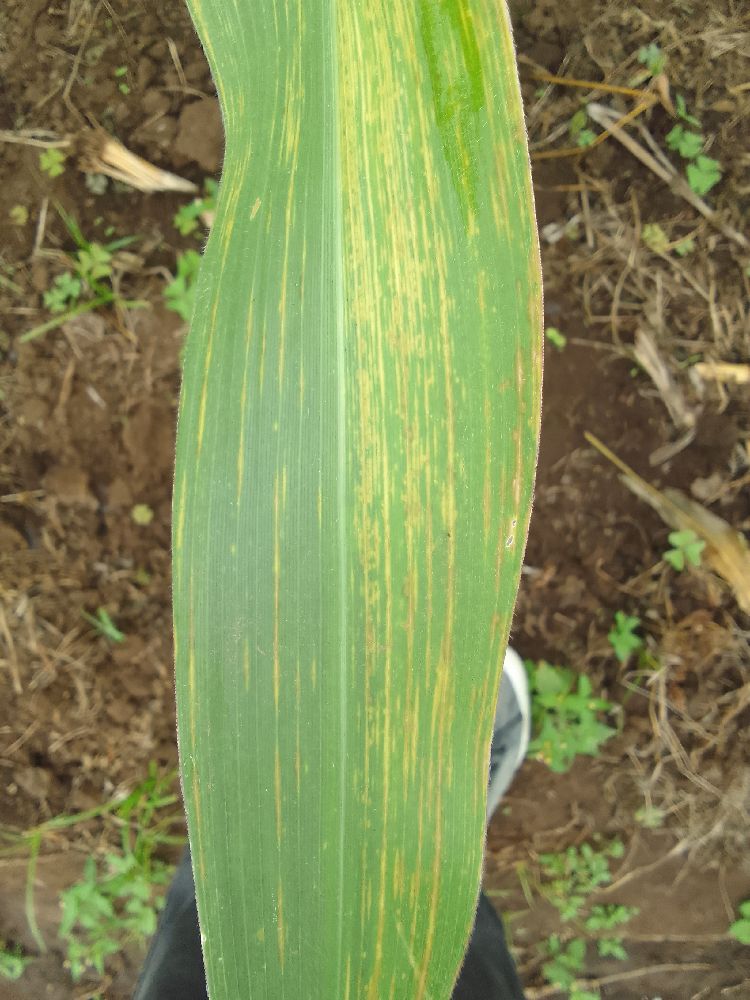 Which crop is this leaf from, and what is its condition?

maize, maize lethal necrosis
